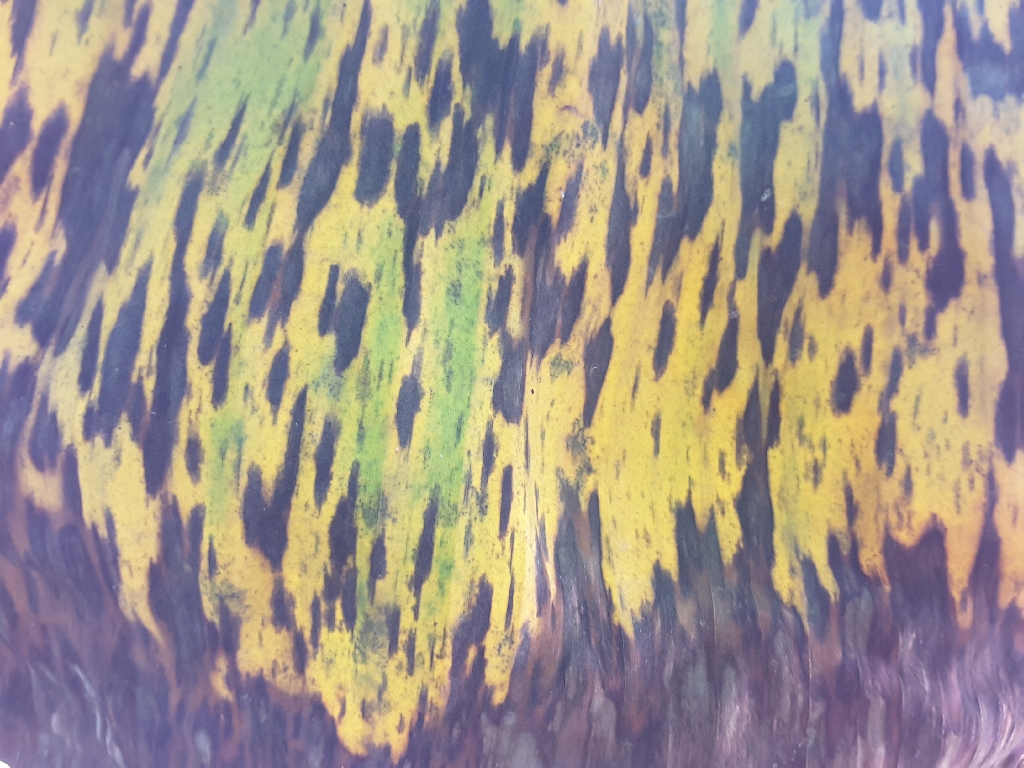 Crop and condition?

banana, black sigatoka
